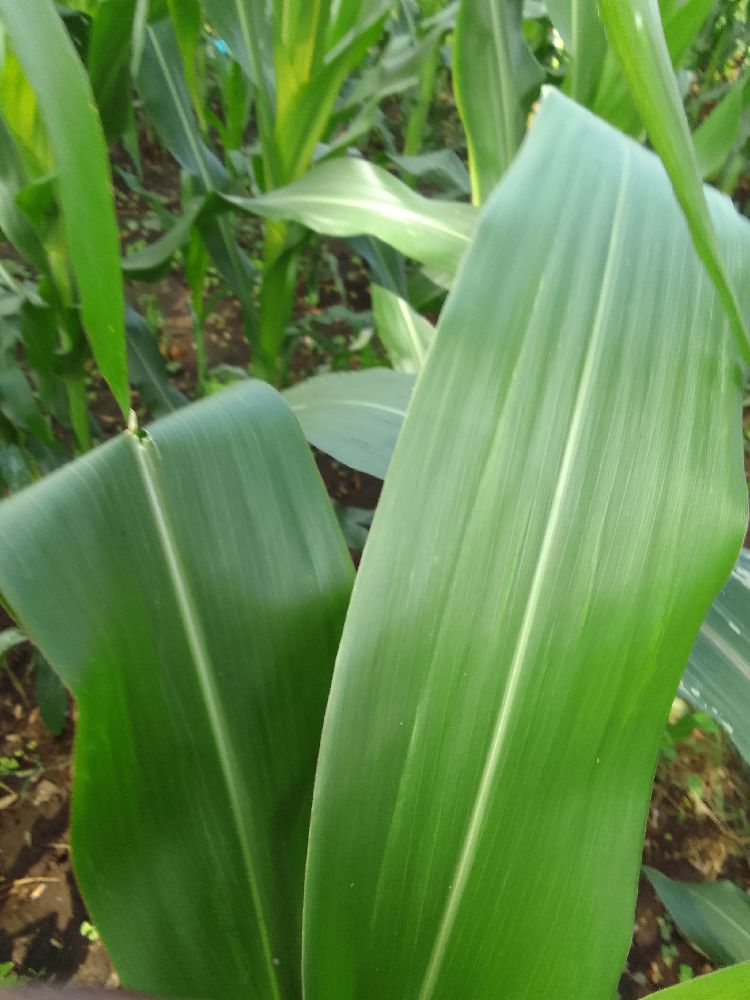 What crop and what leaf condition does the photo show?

maize, healthy
